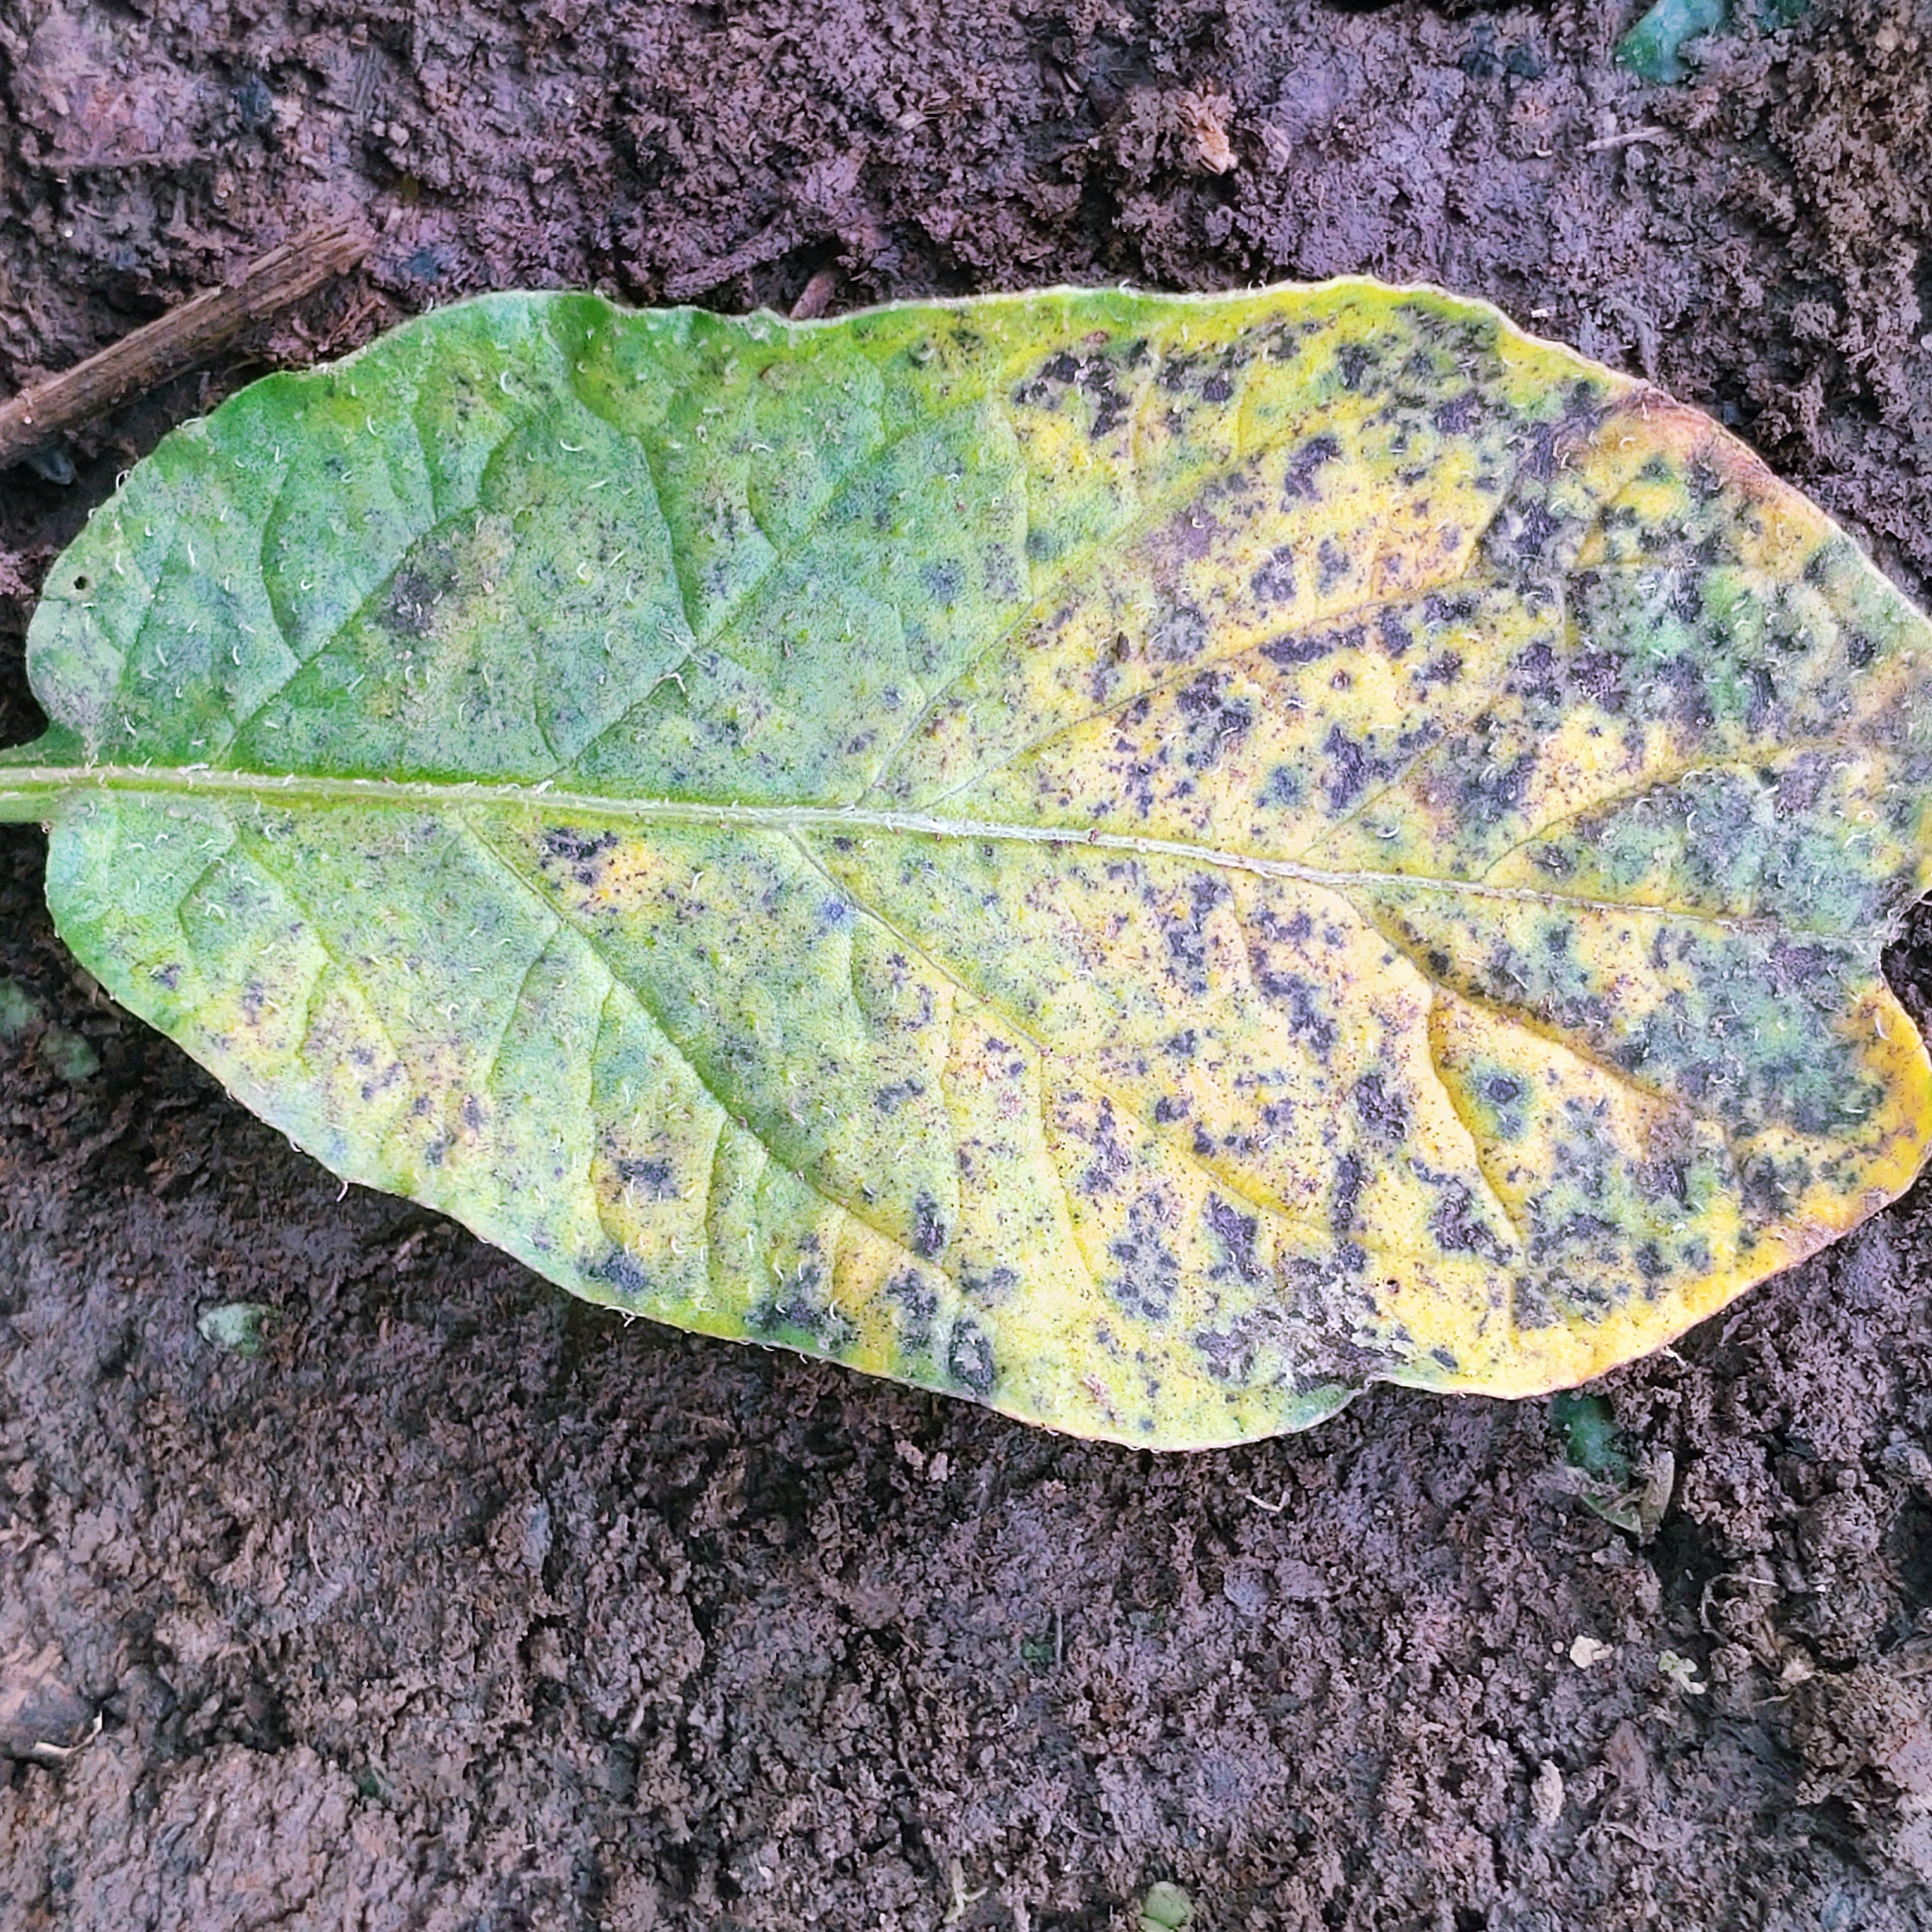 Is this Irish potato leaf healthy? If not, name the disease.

late blight
